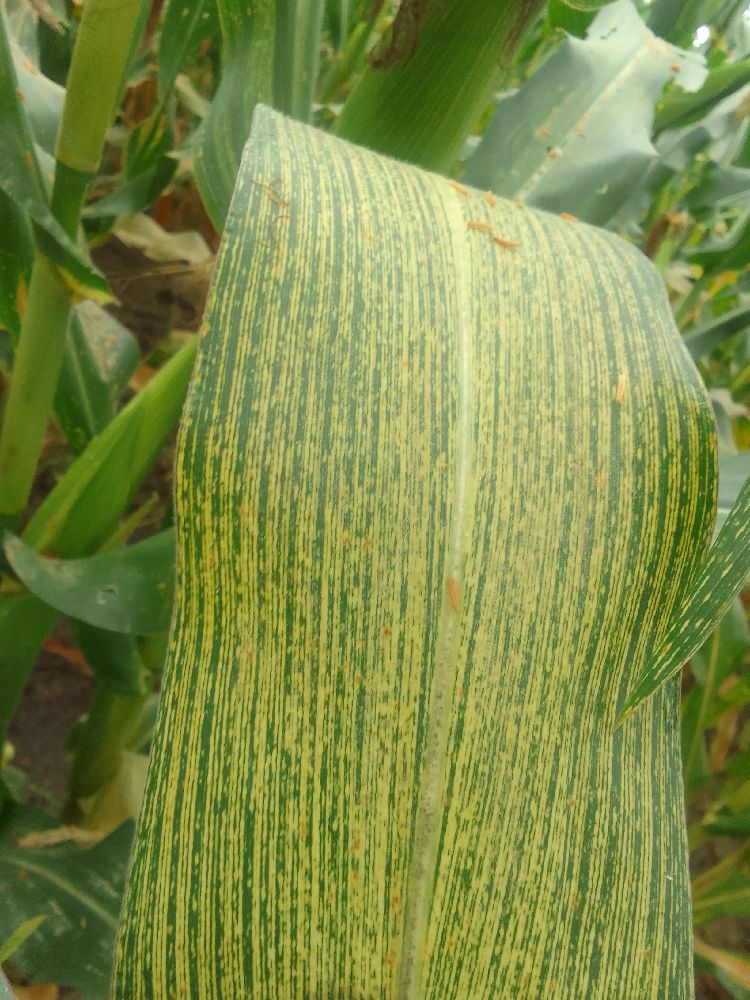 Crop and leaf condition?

maize, maize streak virus
